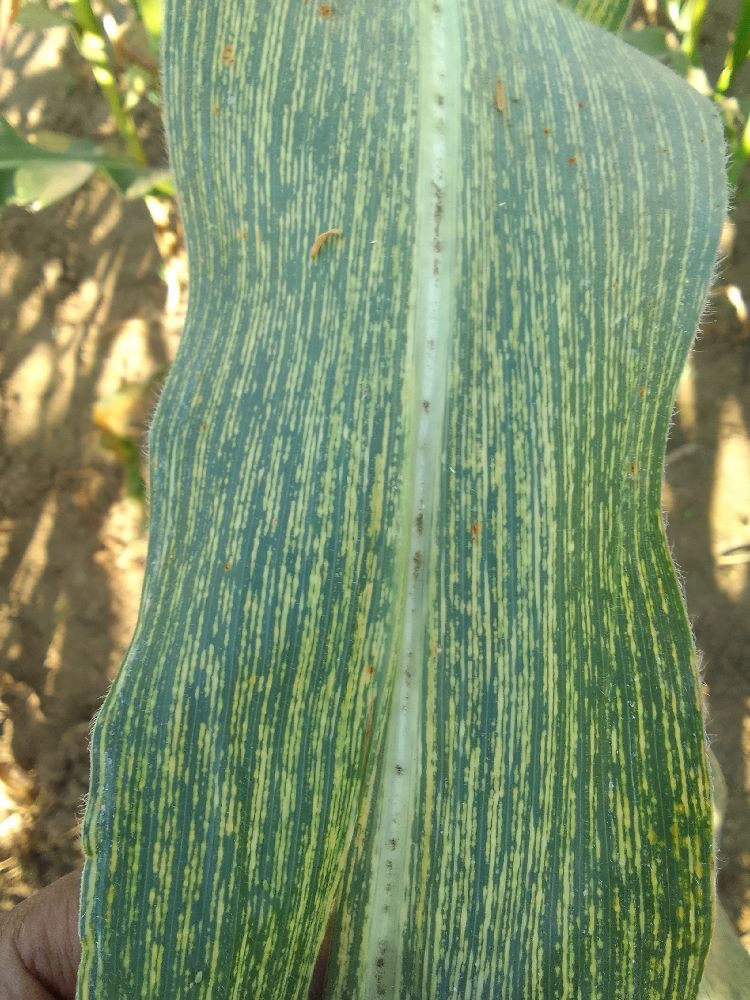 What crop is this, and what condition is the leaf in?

maize, maize streak virus
